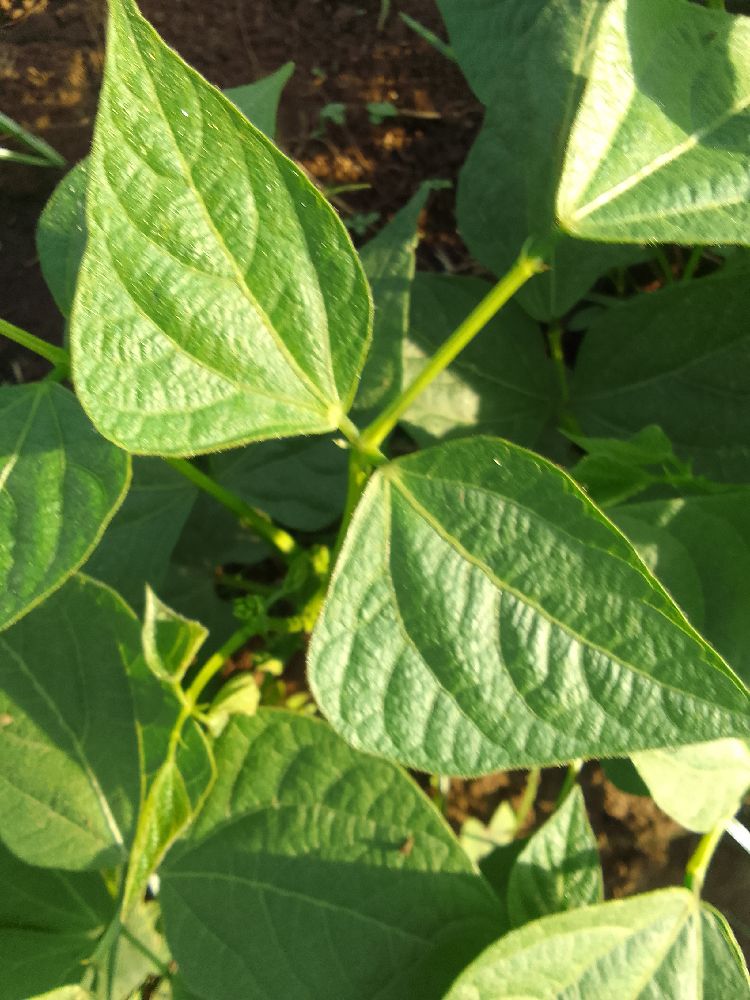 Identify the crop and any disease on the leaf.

common bean, healthy
